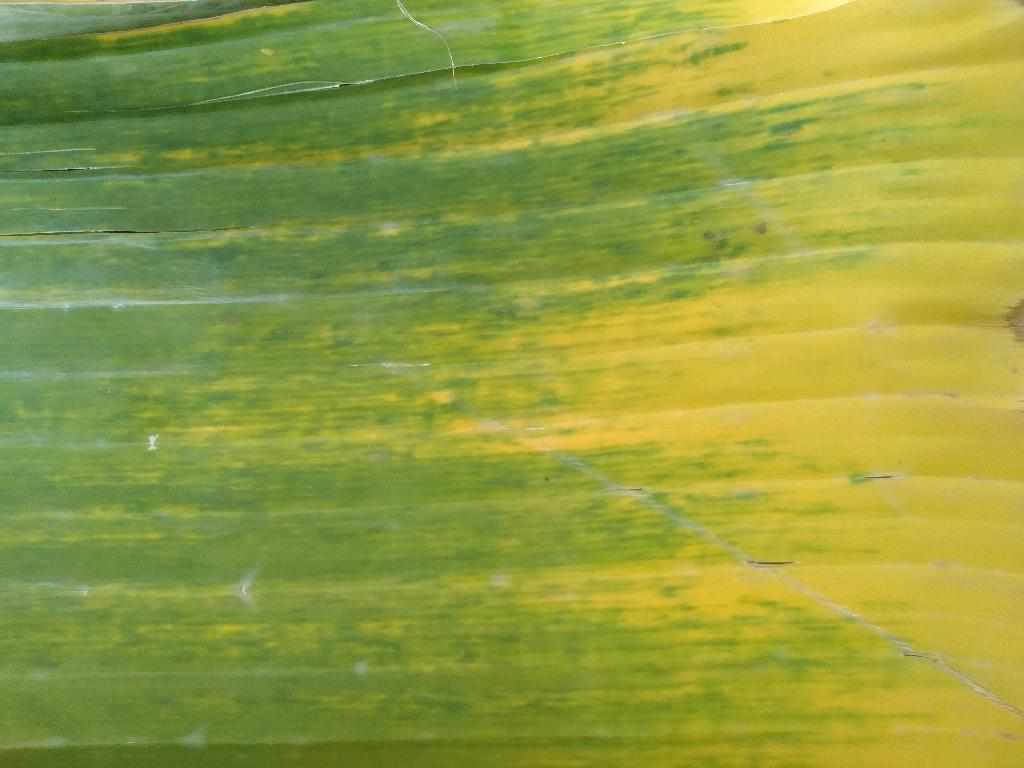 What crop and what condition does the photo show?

banana, fusarium wilt race 1
